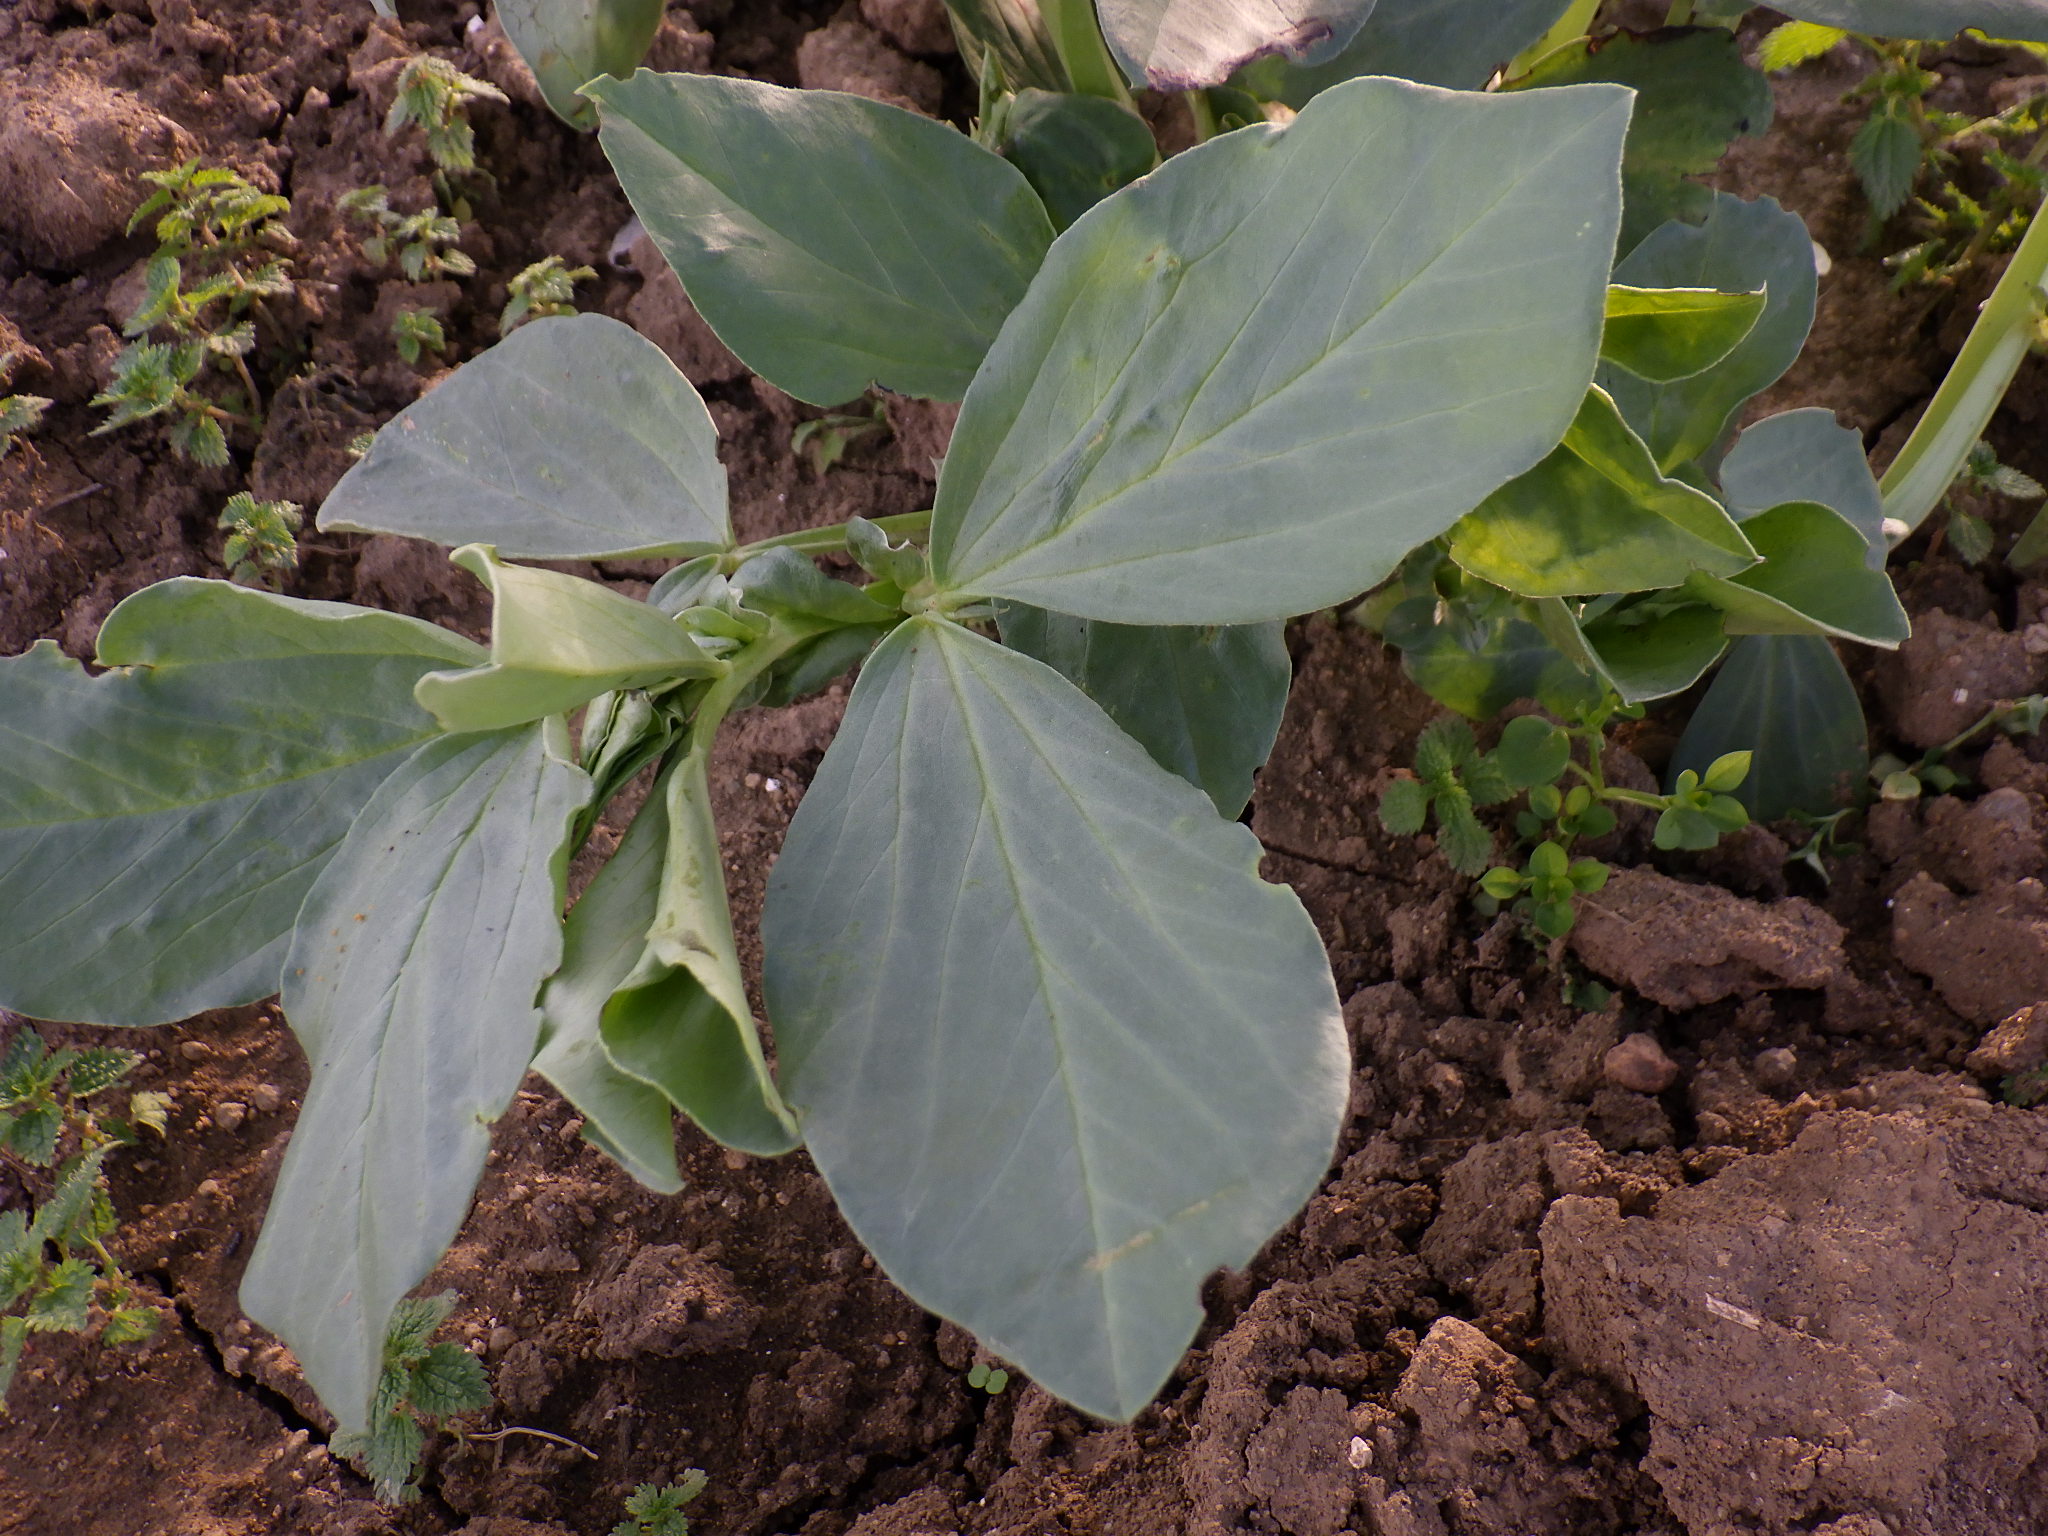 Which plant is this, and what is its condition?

faba bean, phytophagous
